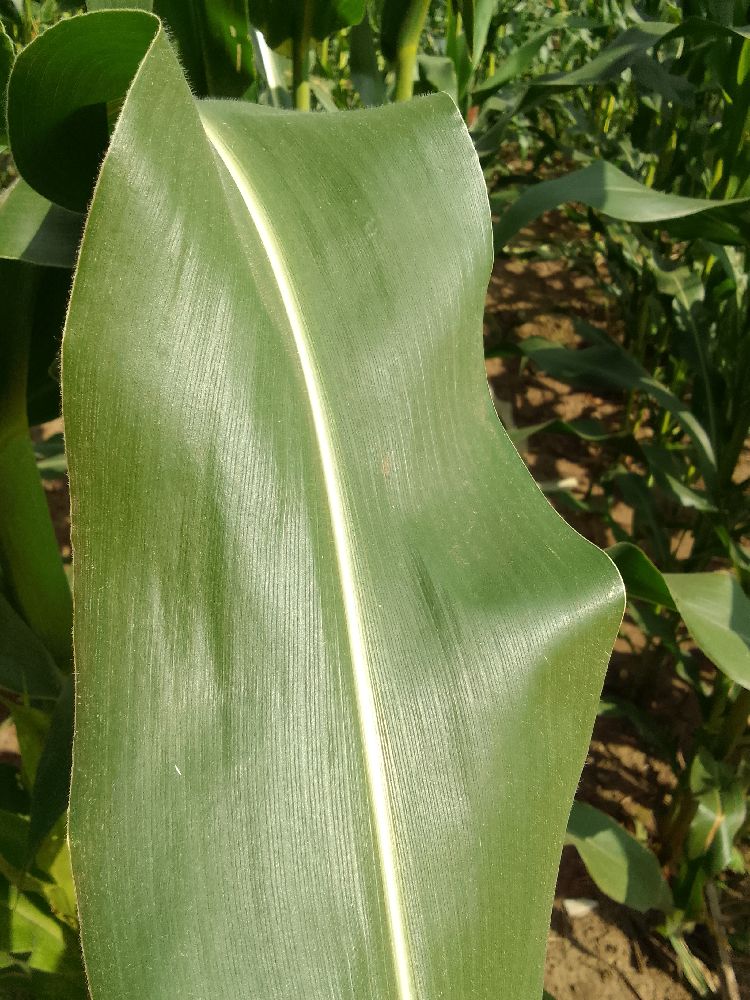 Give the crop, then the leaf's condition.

maize, healthy
